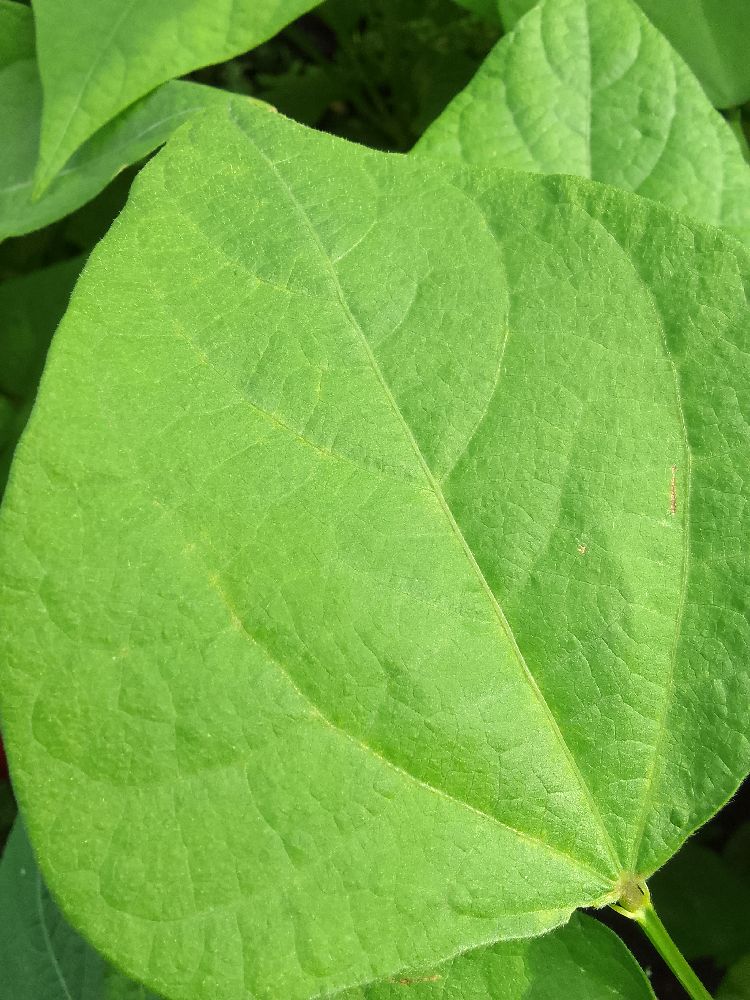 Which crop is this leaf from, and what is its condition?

common bean, healthy
